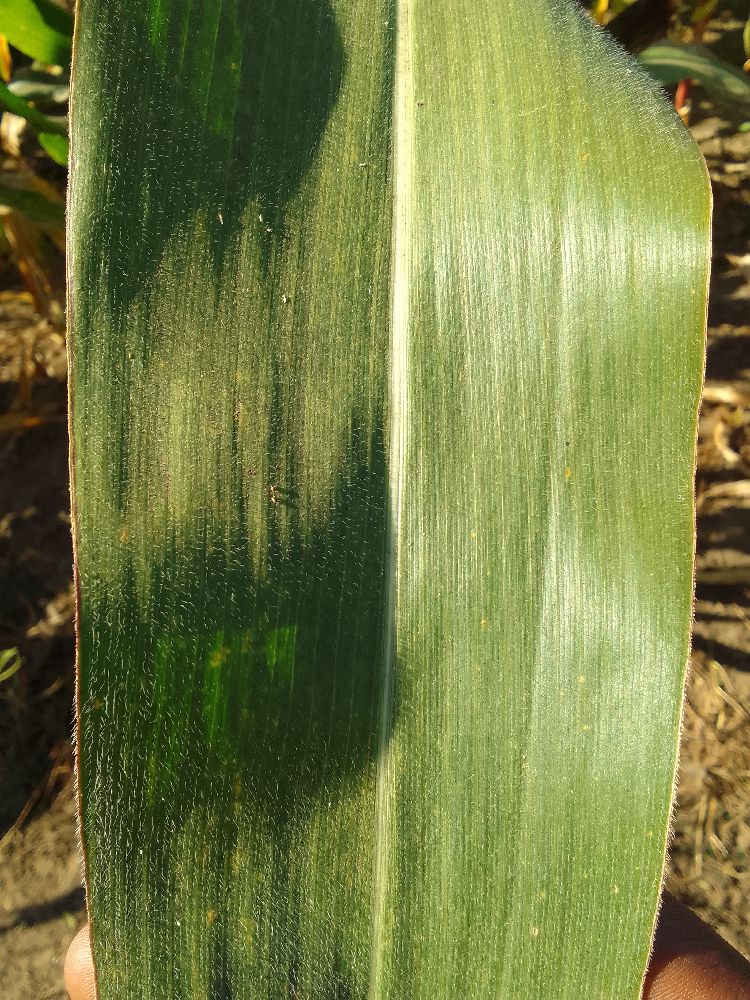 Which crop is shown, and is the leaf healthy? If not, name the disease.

maize, healthy
